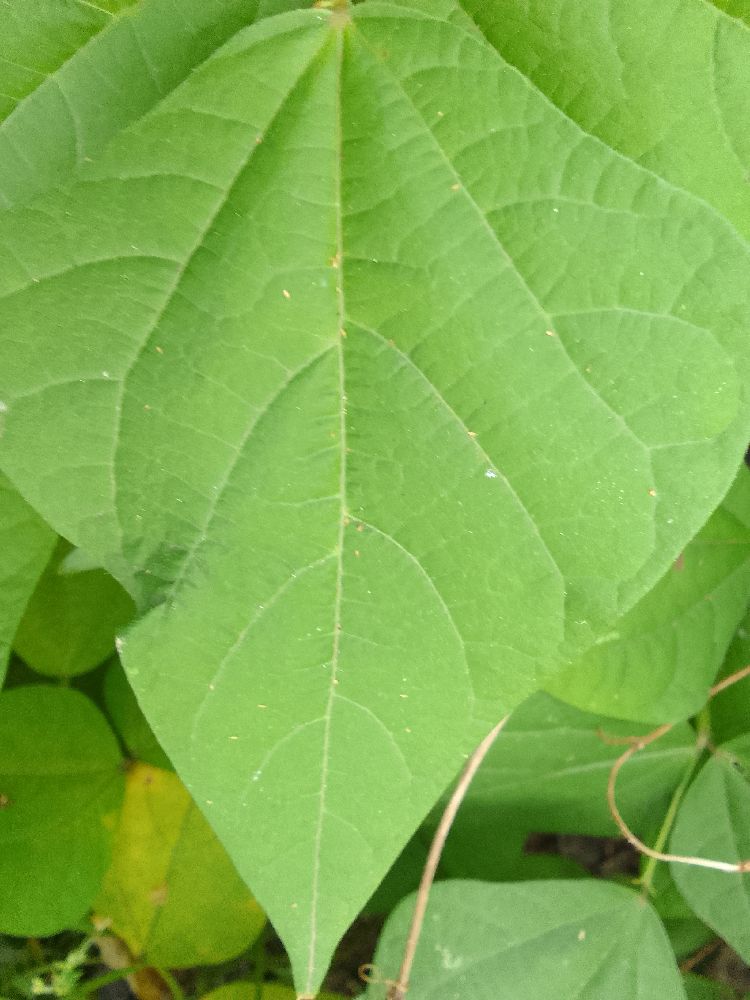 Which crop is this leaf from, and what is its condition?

common bean, healthy
